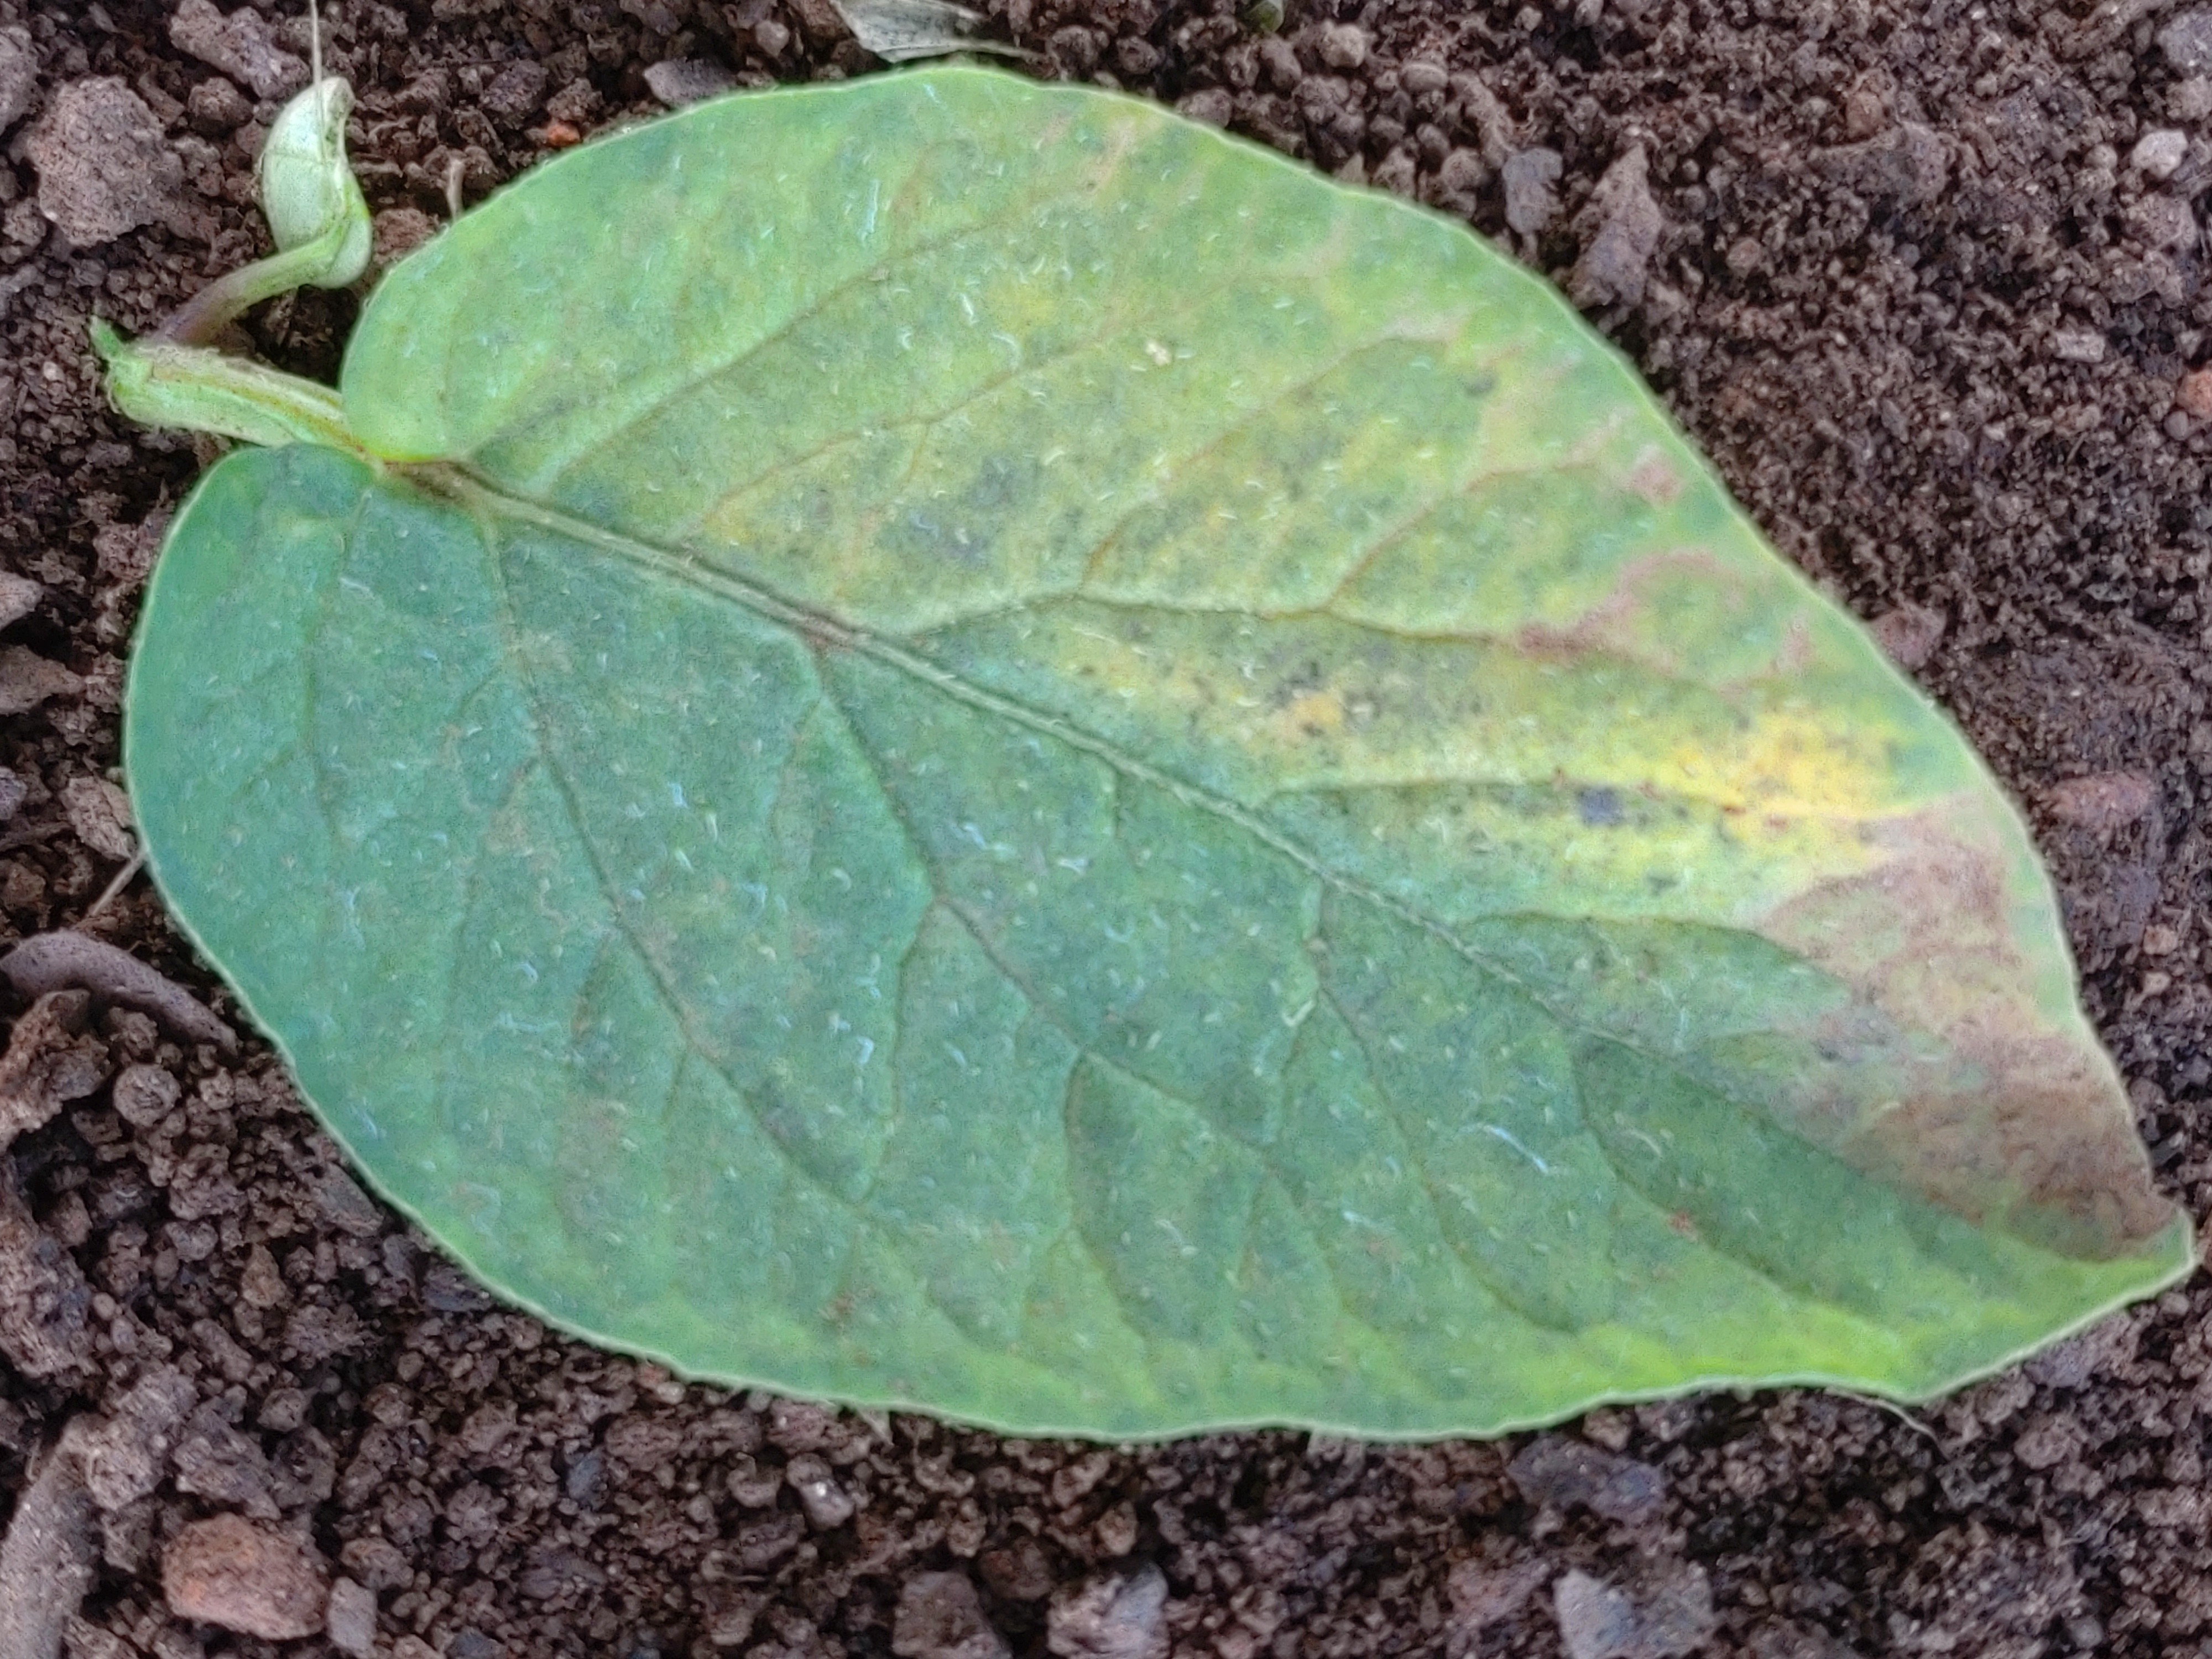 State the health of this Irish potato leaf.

late blight
